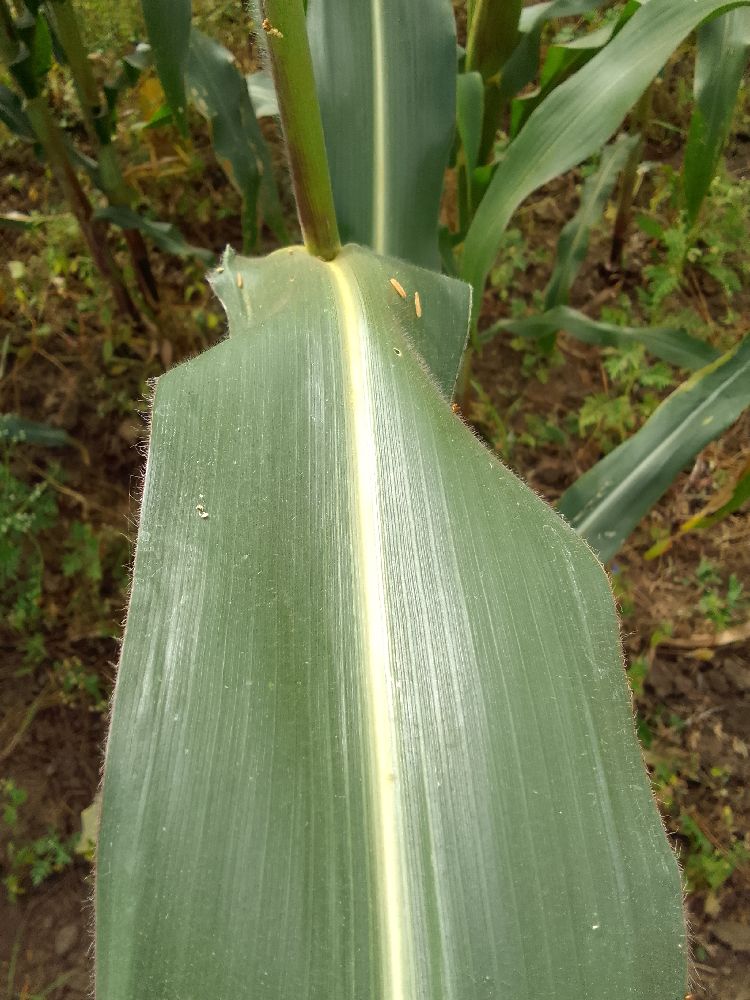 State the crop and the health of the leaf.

maize, healthy
